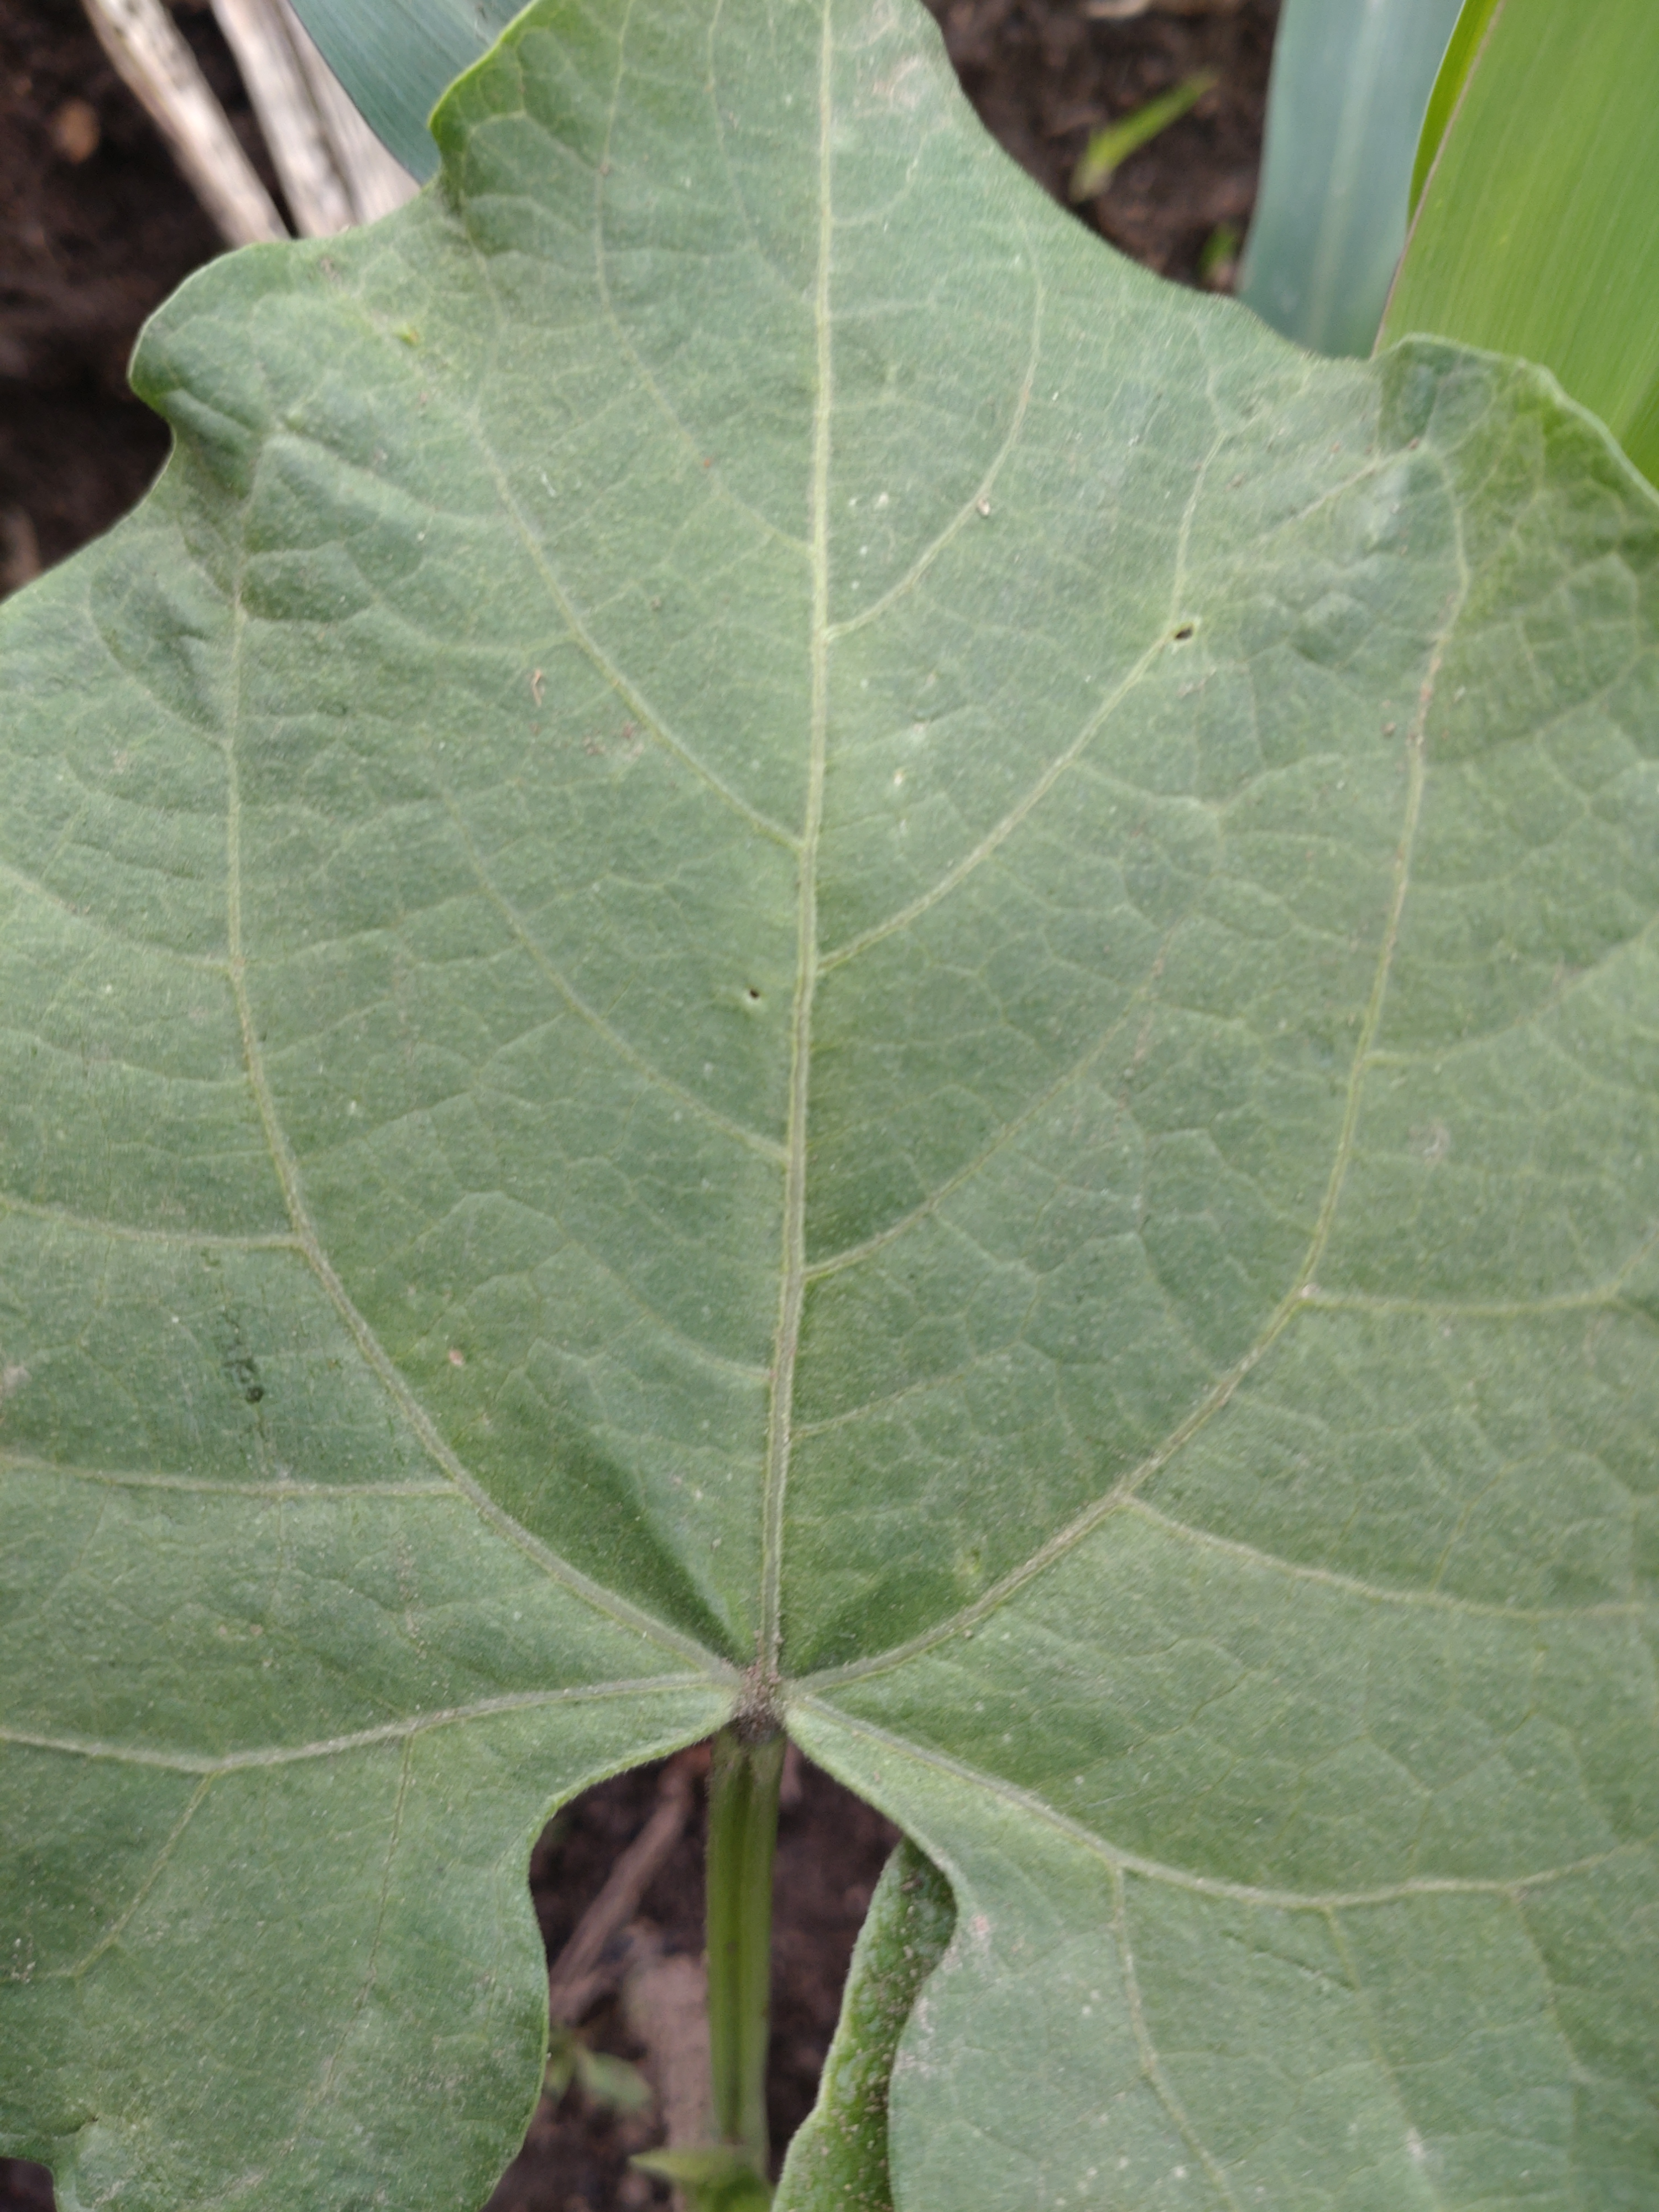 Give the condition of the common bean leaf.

healthy
